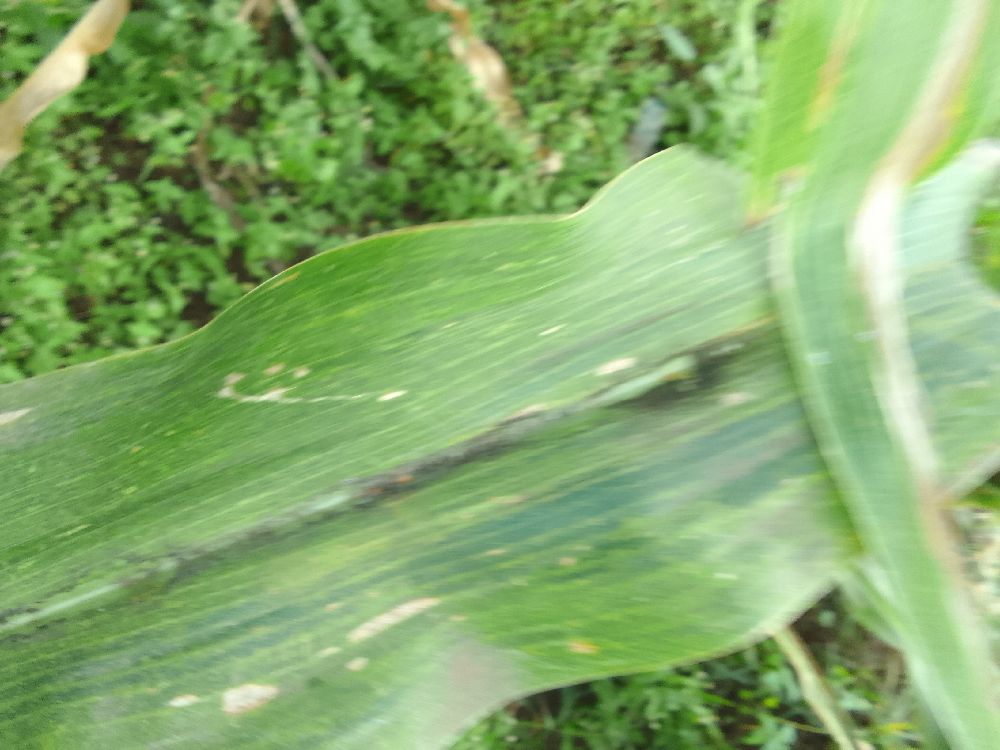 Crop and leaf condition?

maize, maize lethal necrosis
